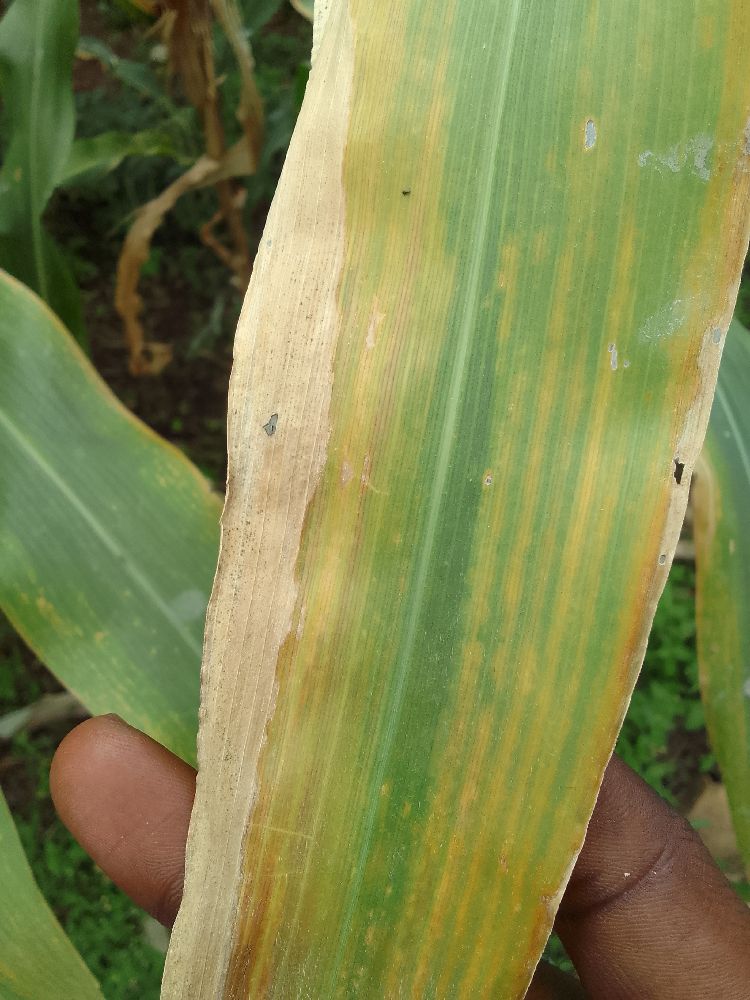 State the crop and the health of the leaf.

maize, maize lethal necrosis
